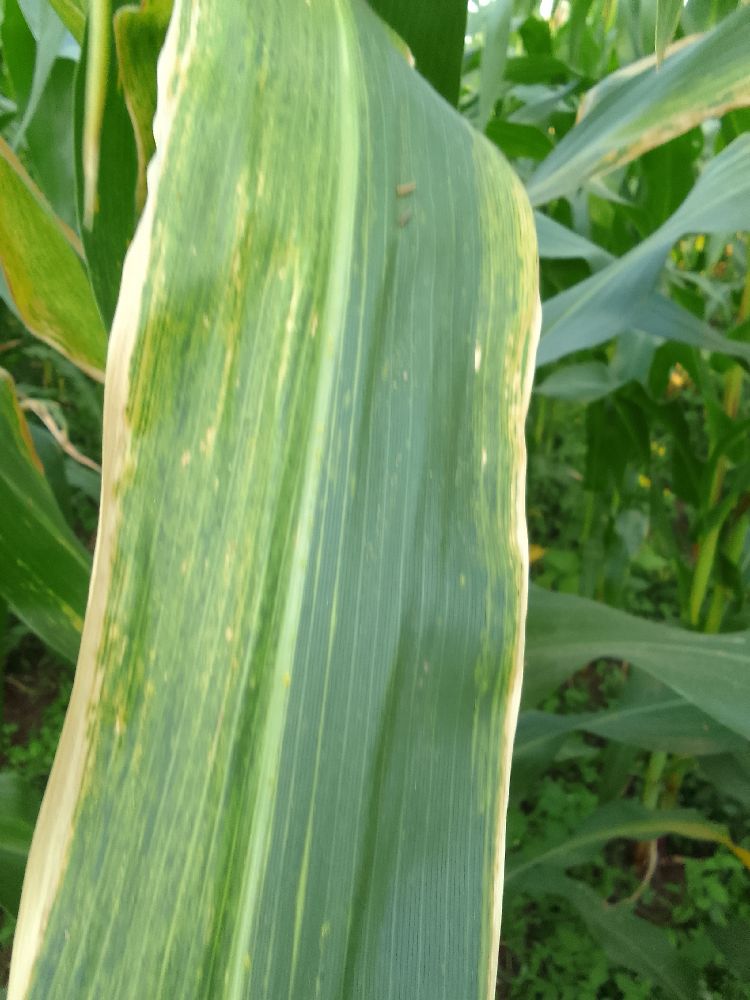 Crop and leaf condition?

maize, maize lethal necrosis
